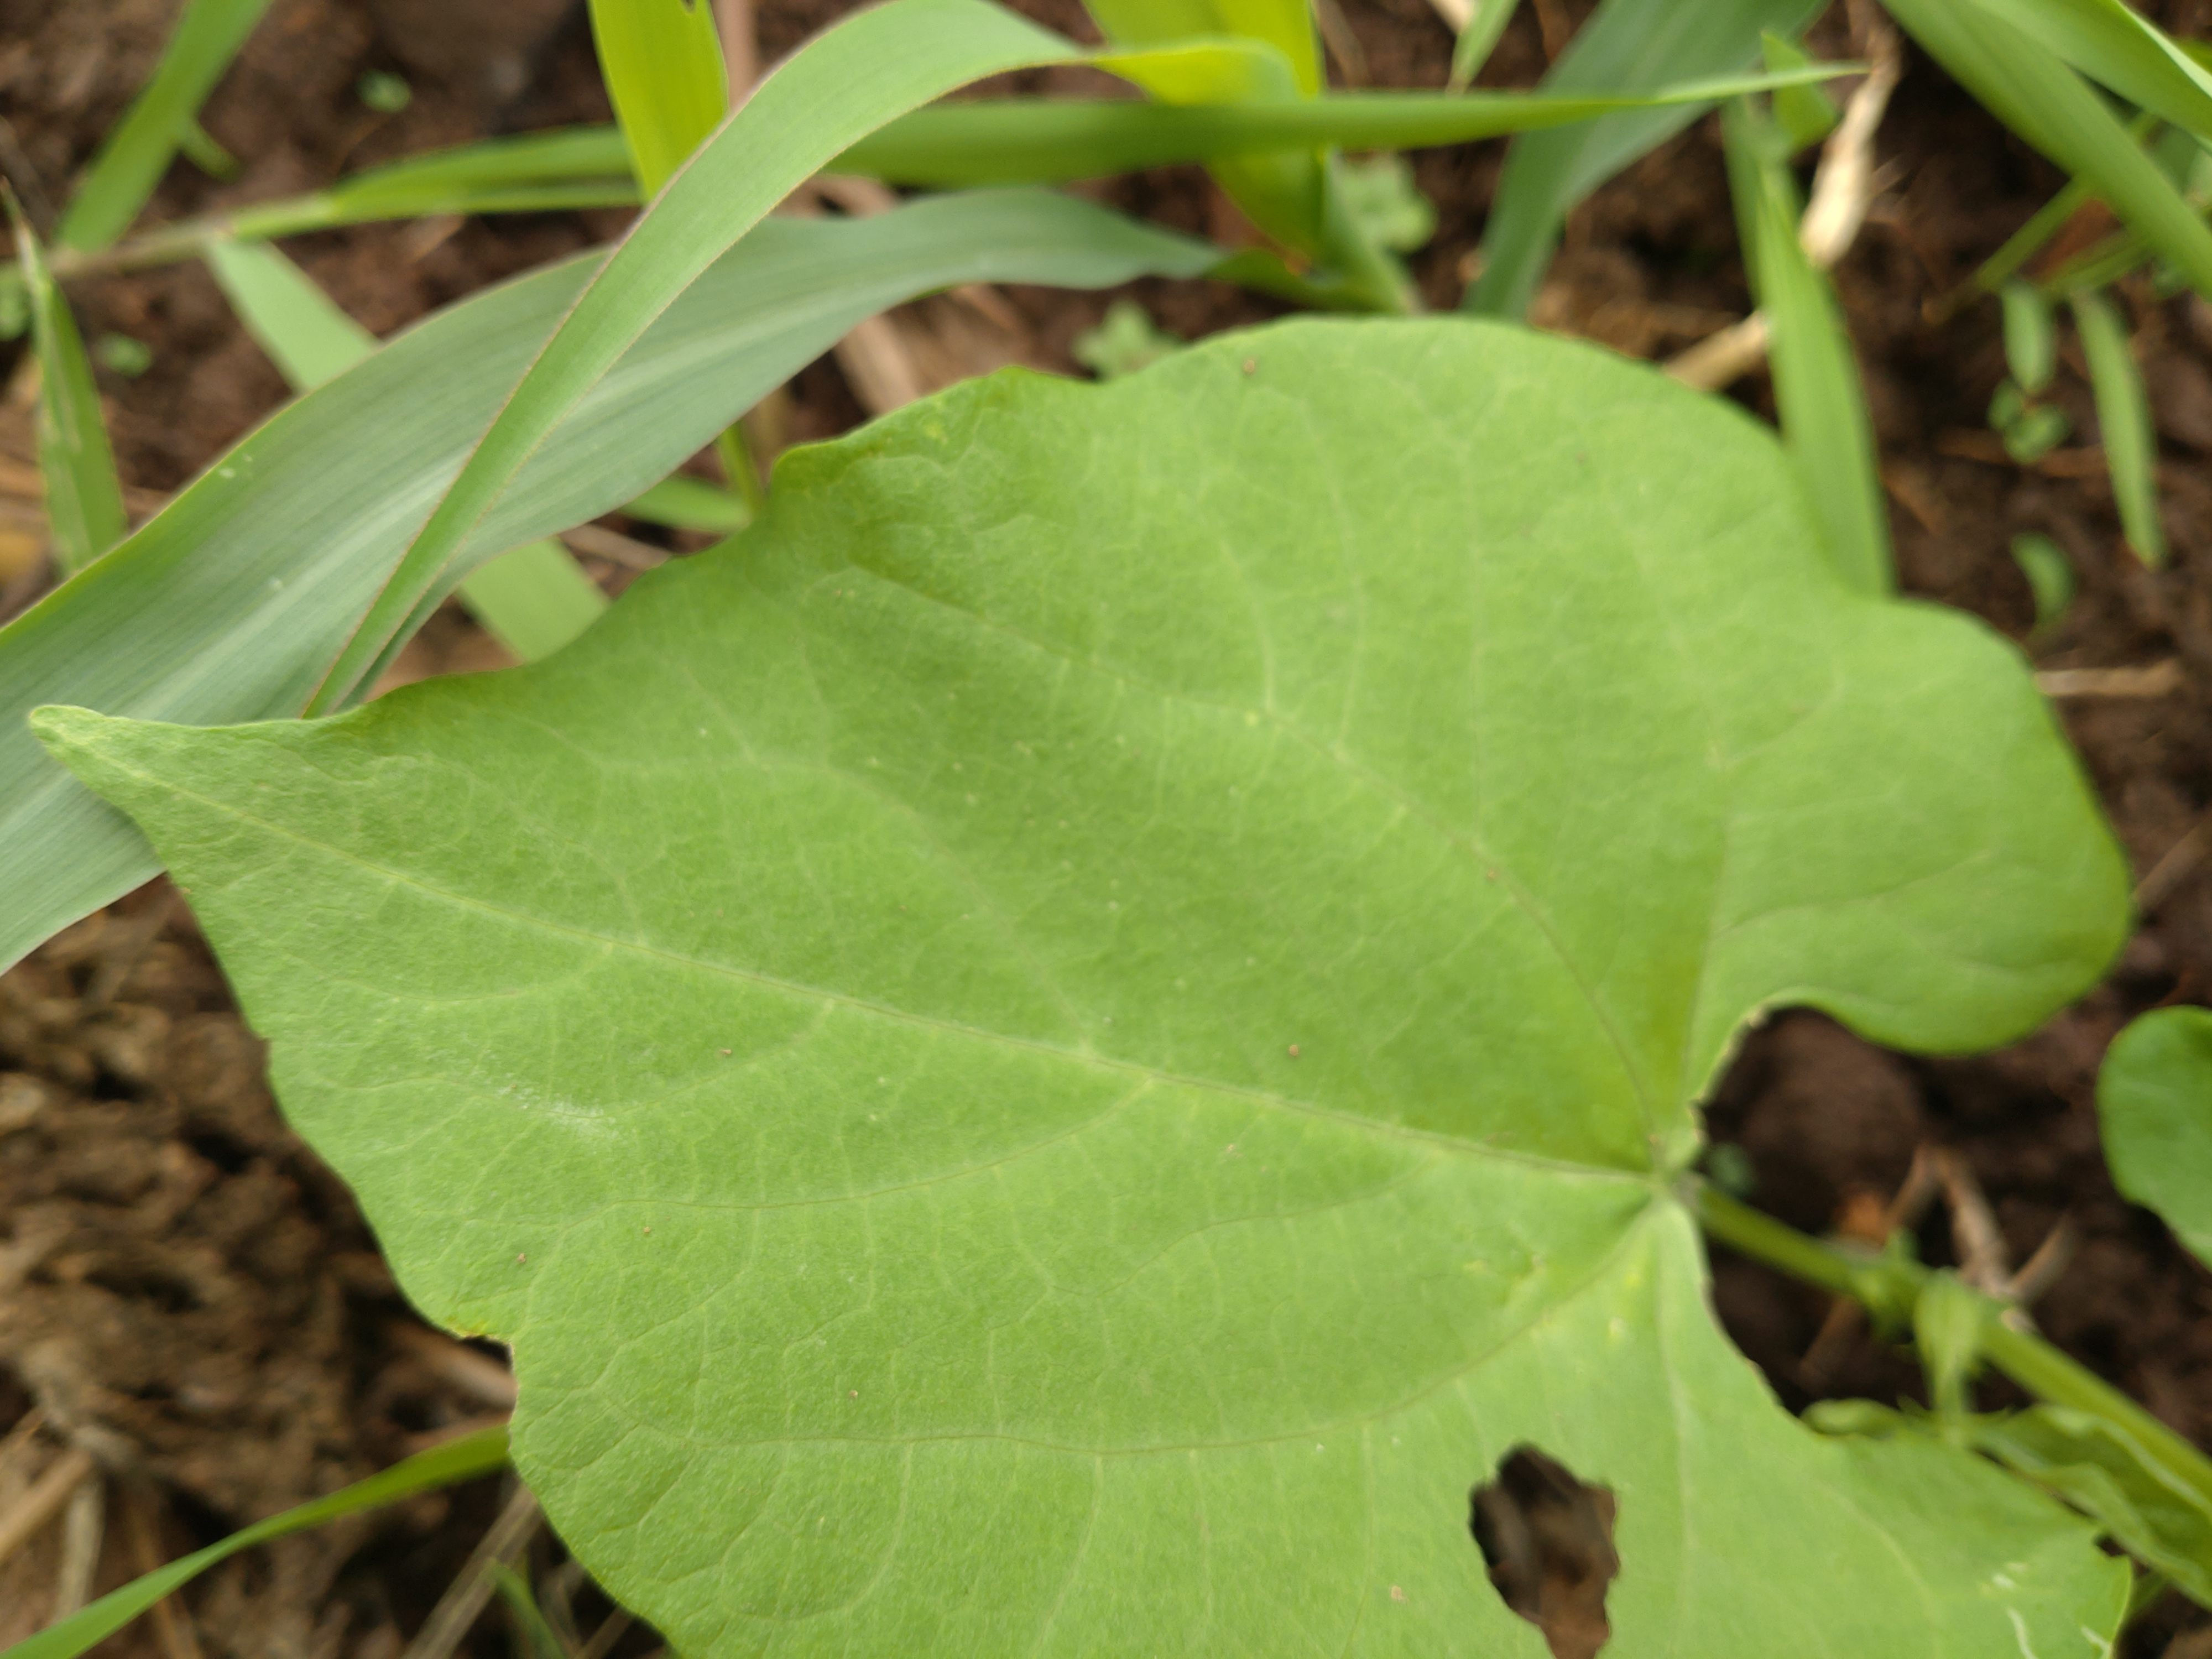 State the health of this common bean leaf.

healthy
